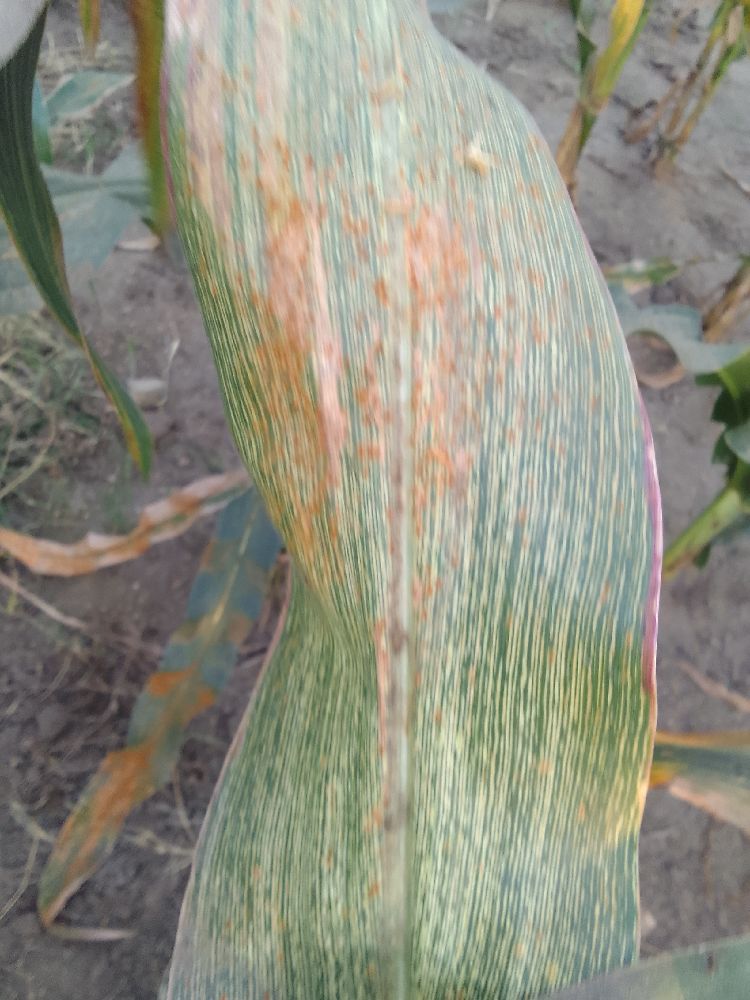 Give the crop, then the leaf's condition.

maize, maize streak virus
